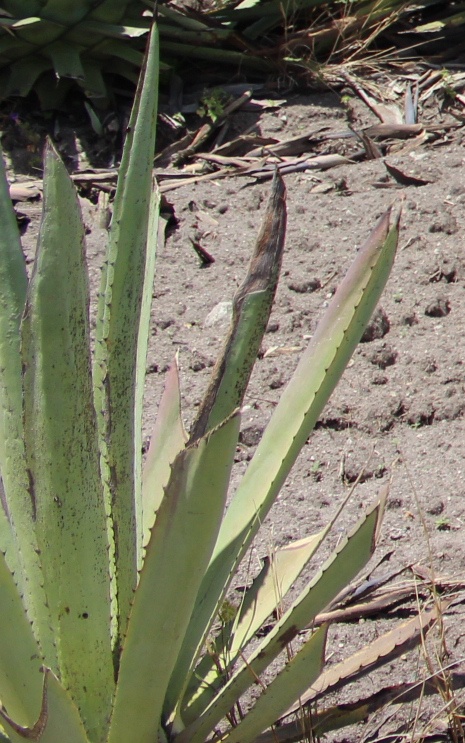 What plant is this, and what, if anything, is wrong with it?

agave, spotted
